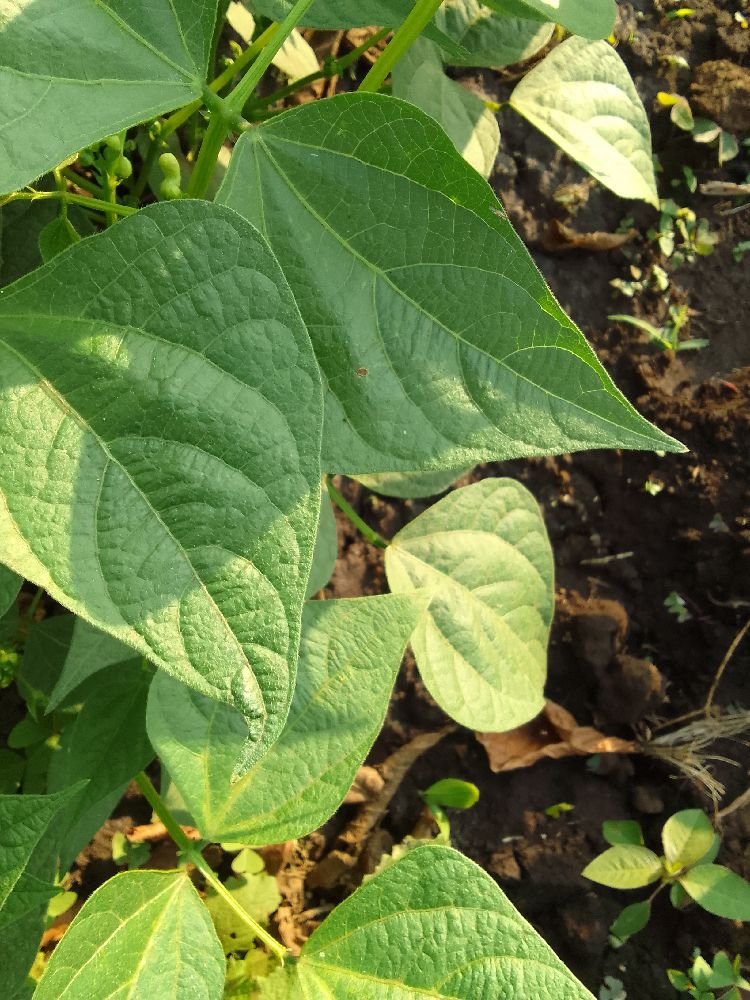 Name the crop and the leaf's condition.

common bean, healthy
